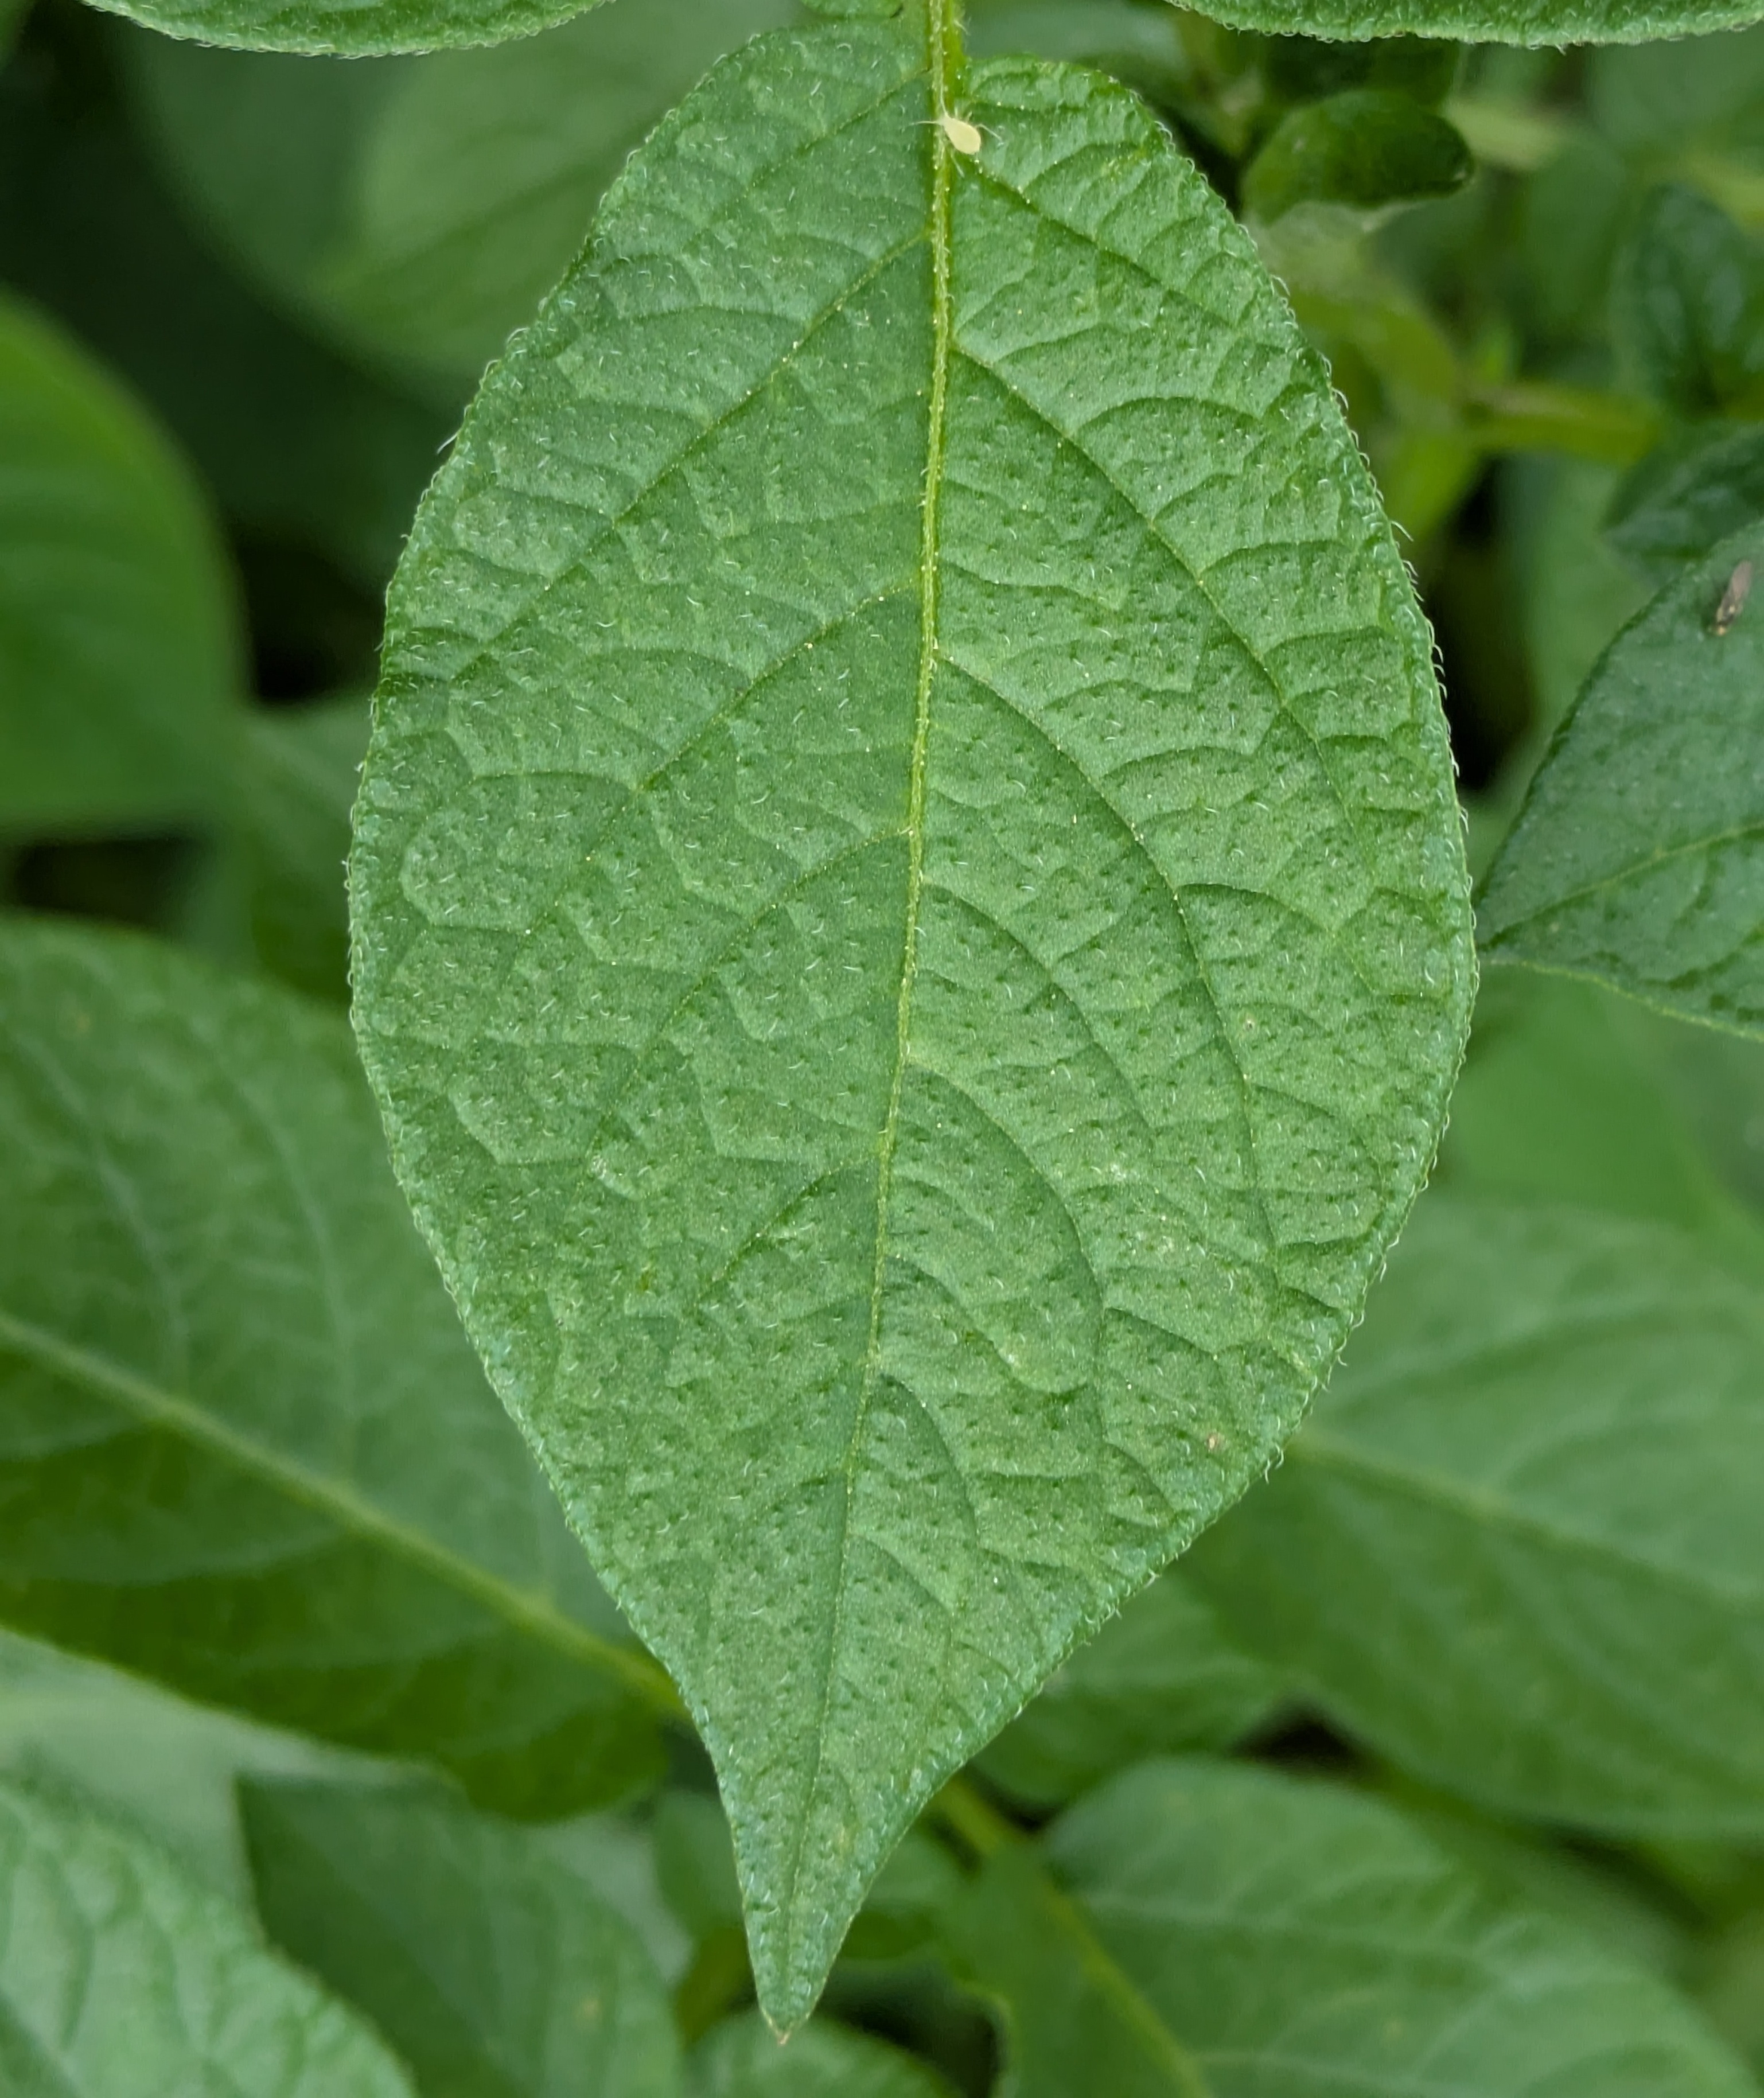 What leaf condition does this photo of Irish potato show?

healthy
